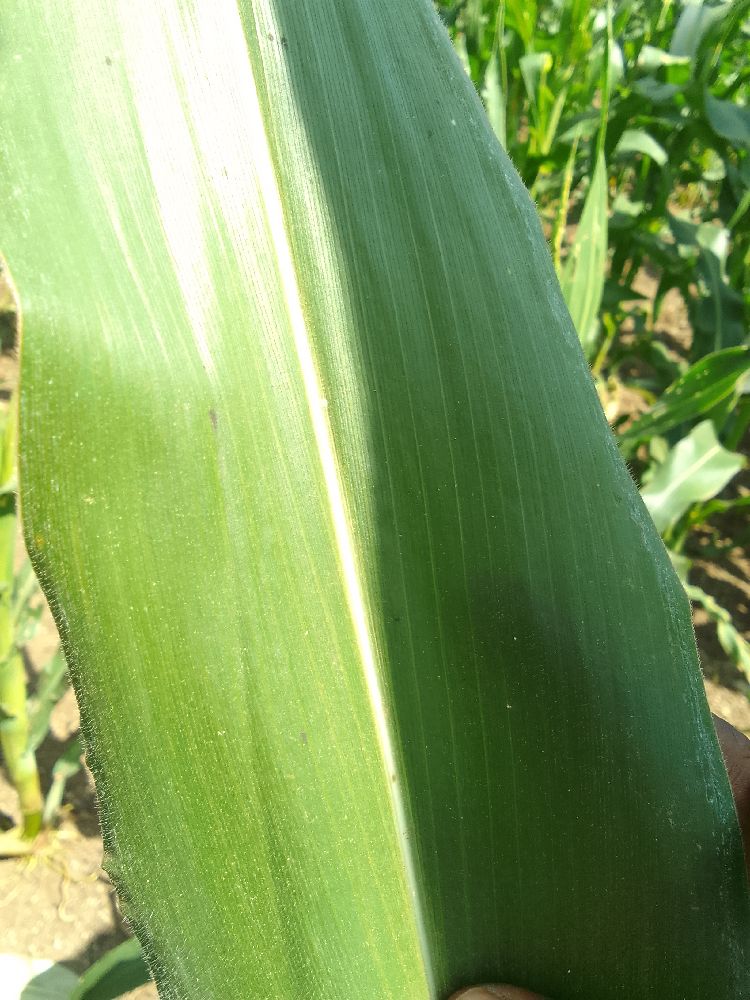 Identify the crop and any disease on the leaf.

maize, healthy
